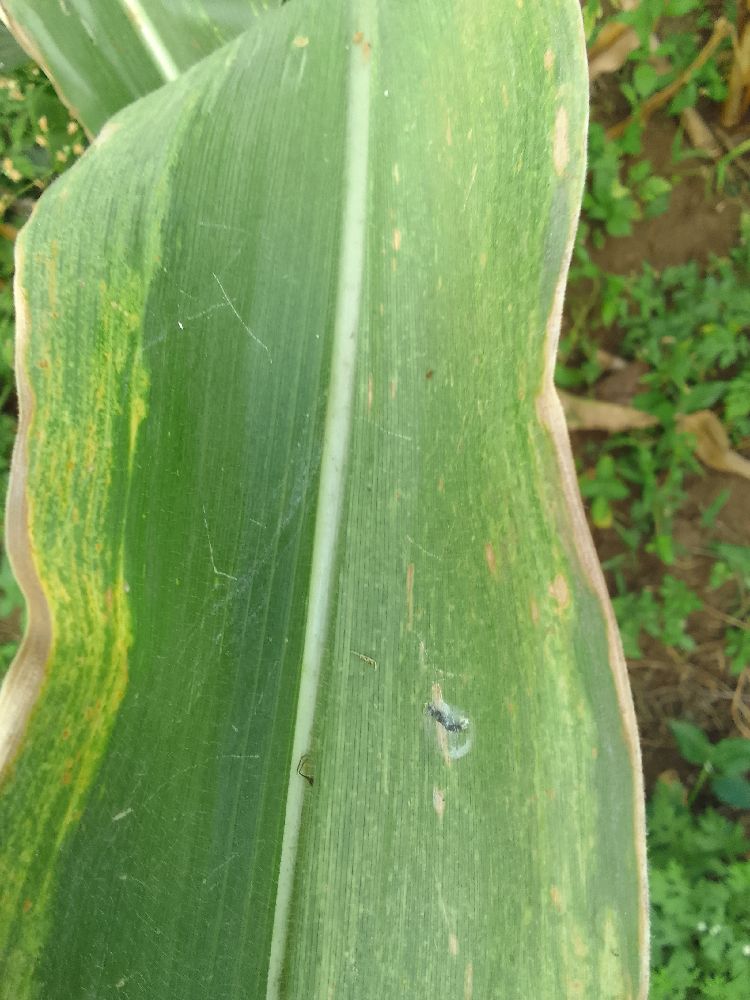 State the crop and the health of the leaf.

maize, maize lethal necrosis
